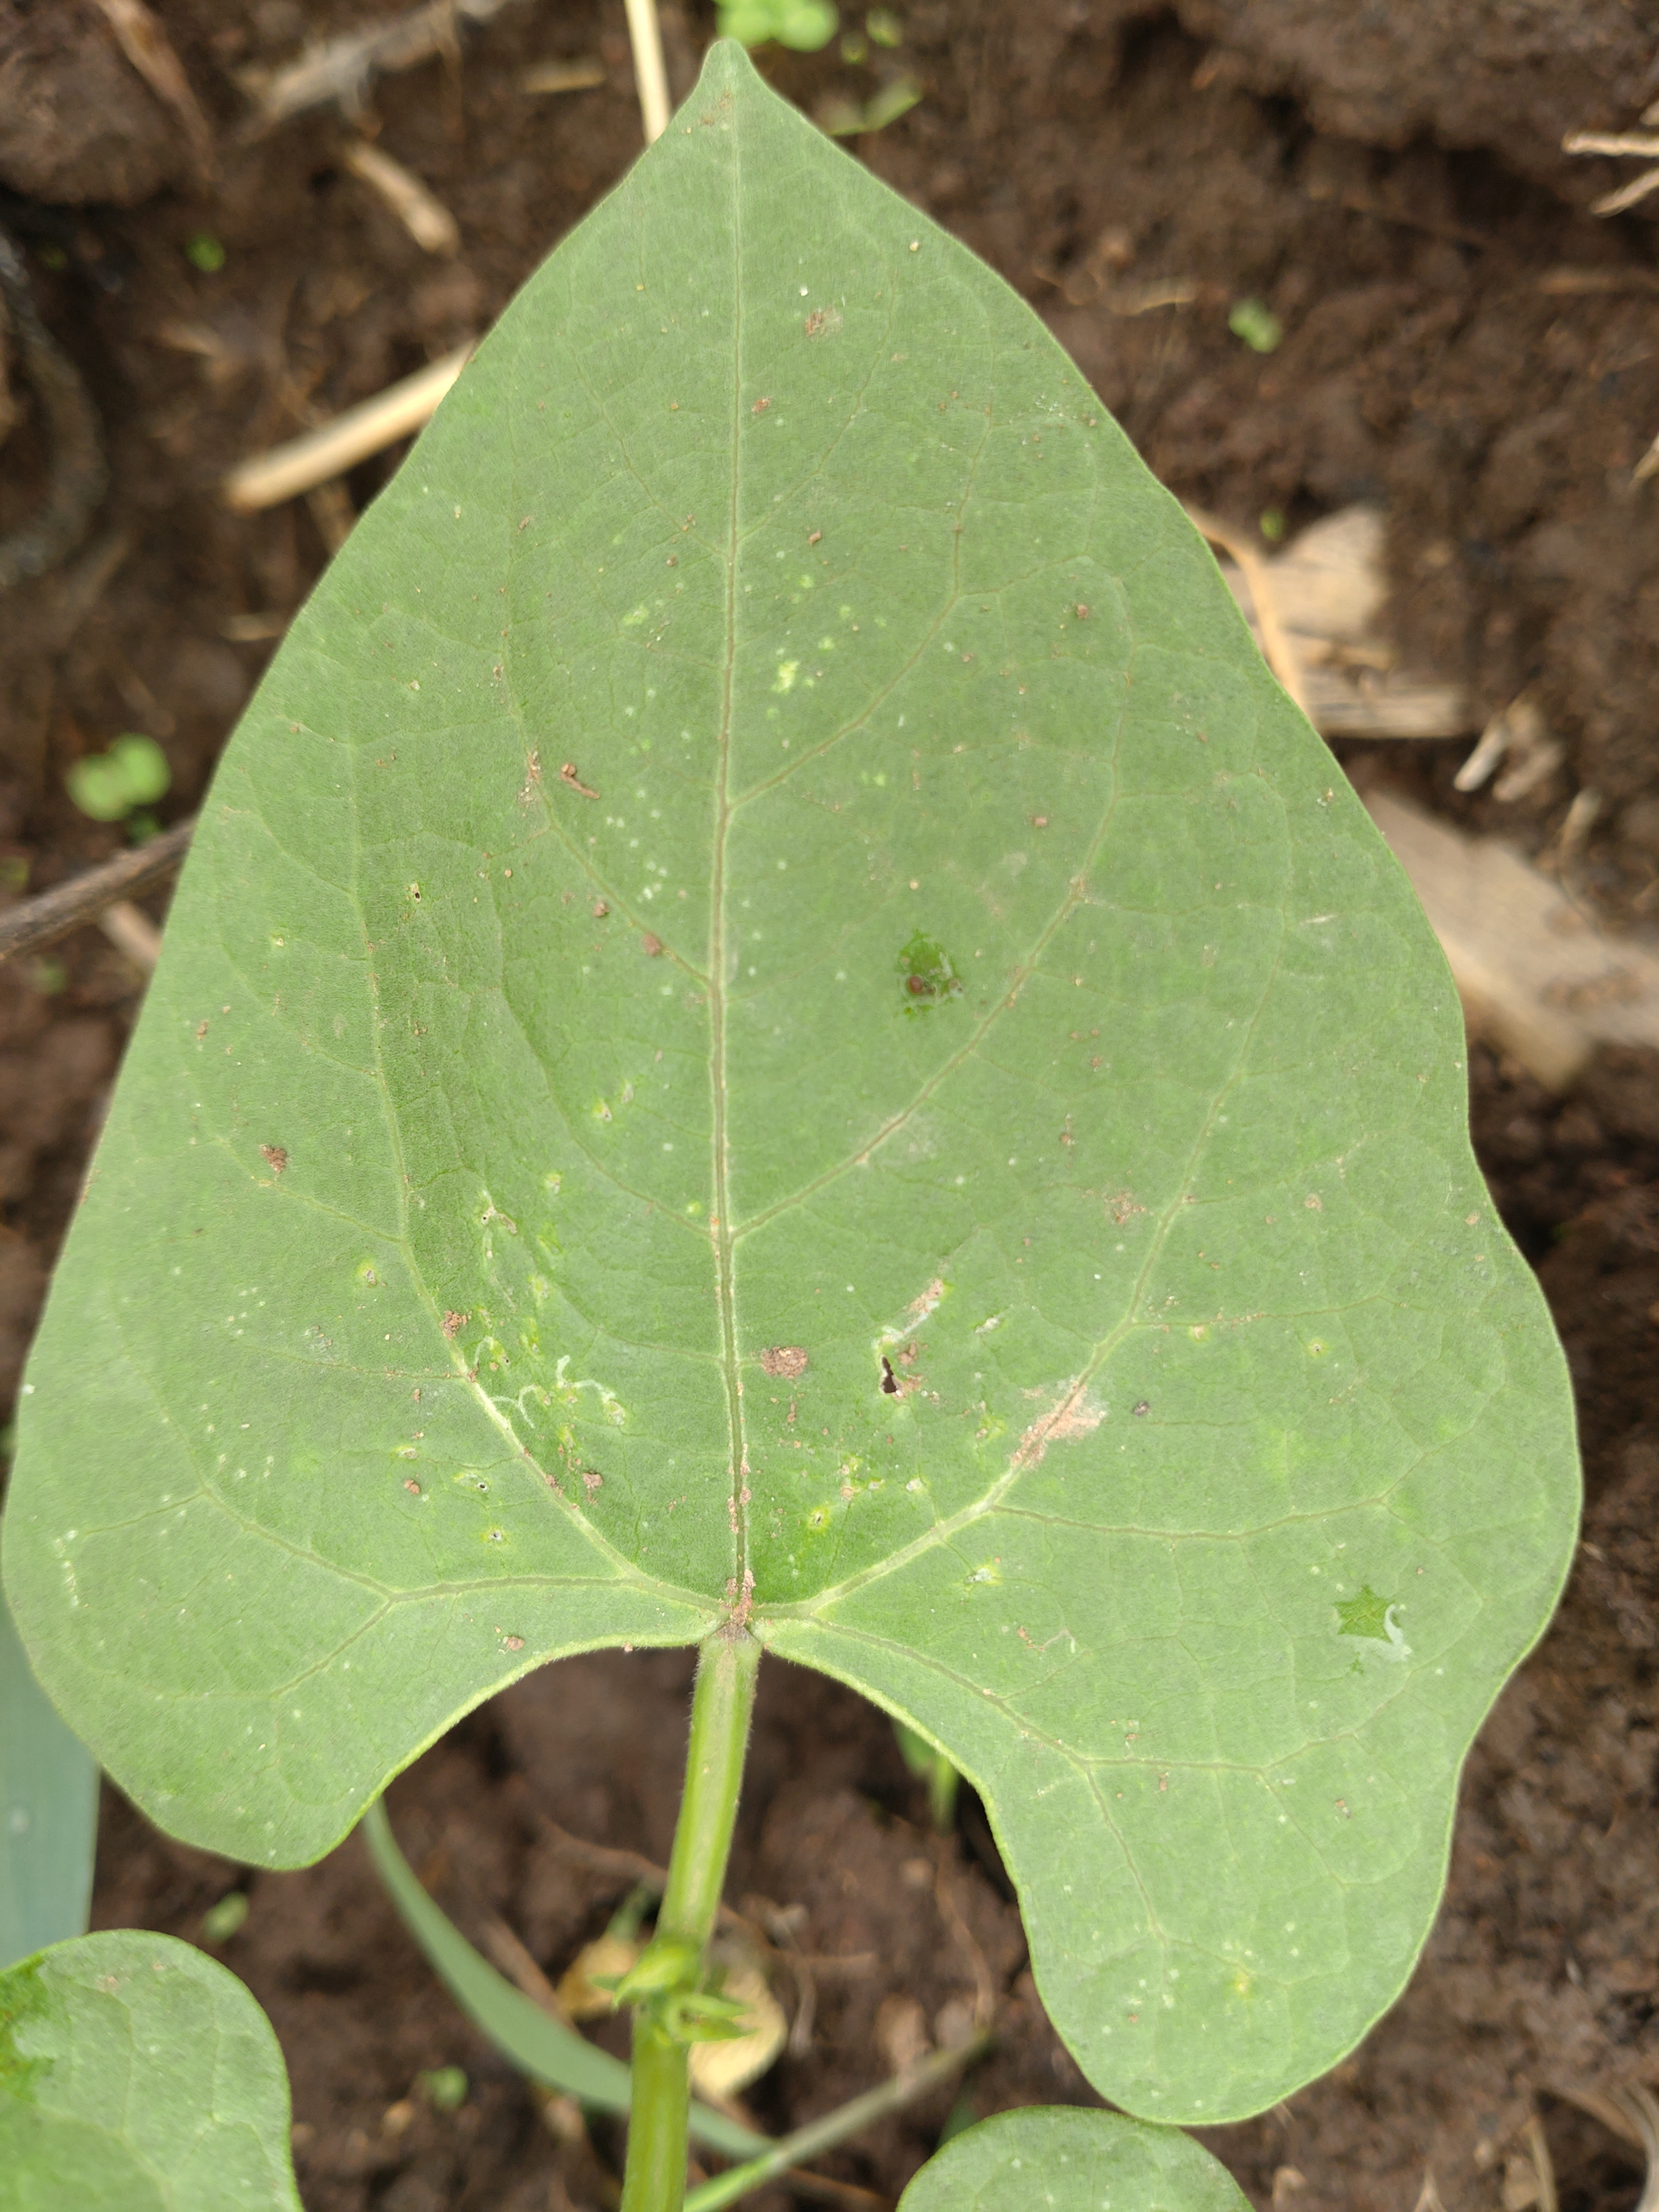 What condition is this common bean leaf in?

healthy
